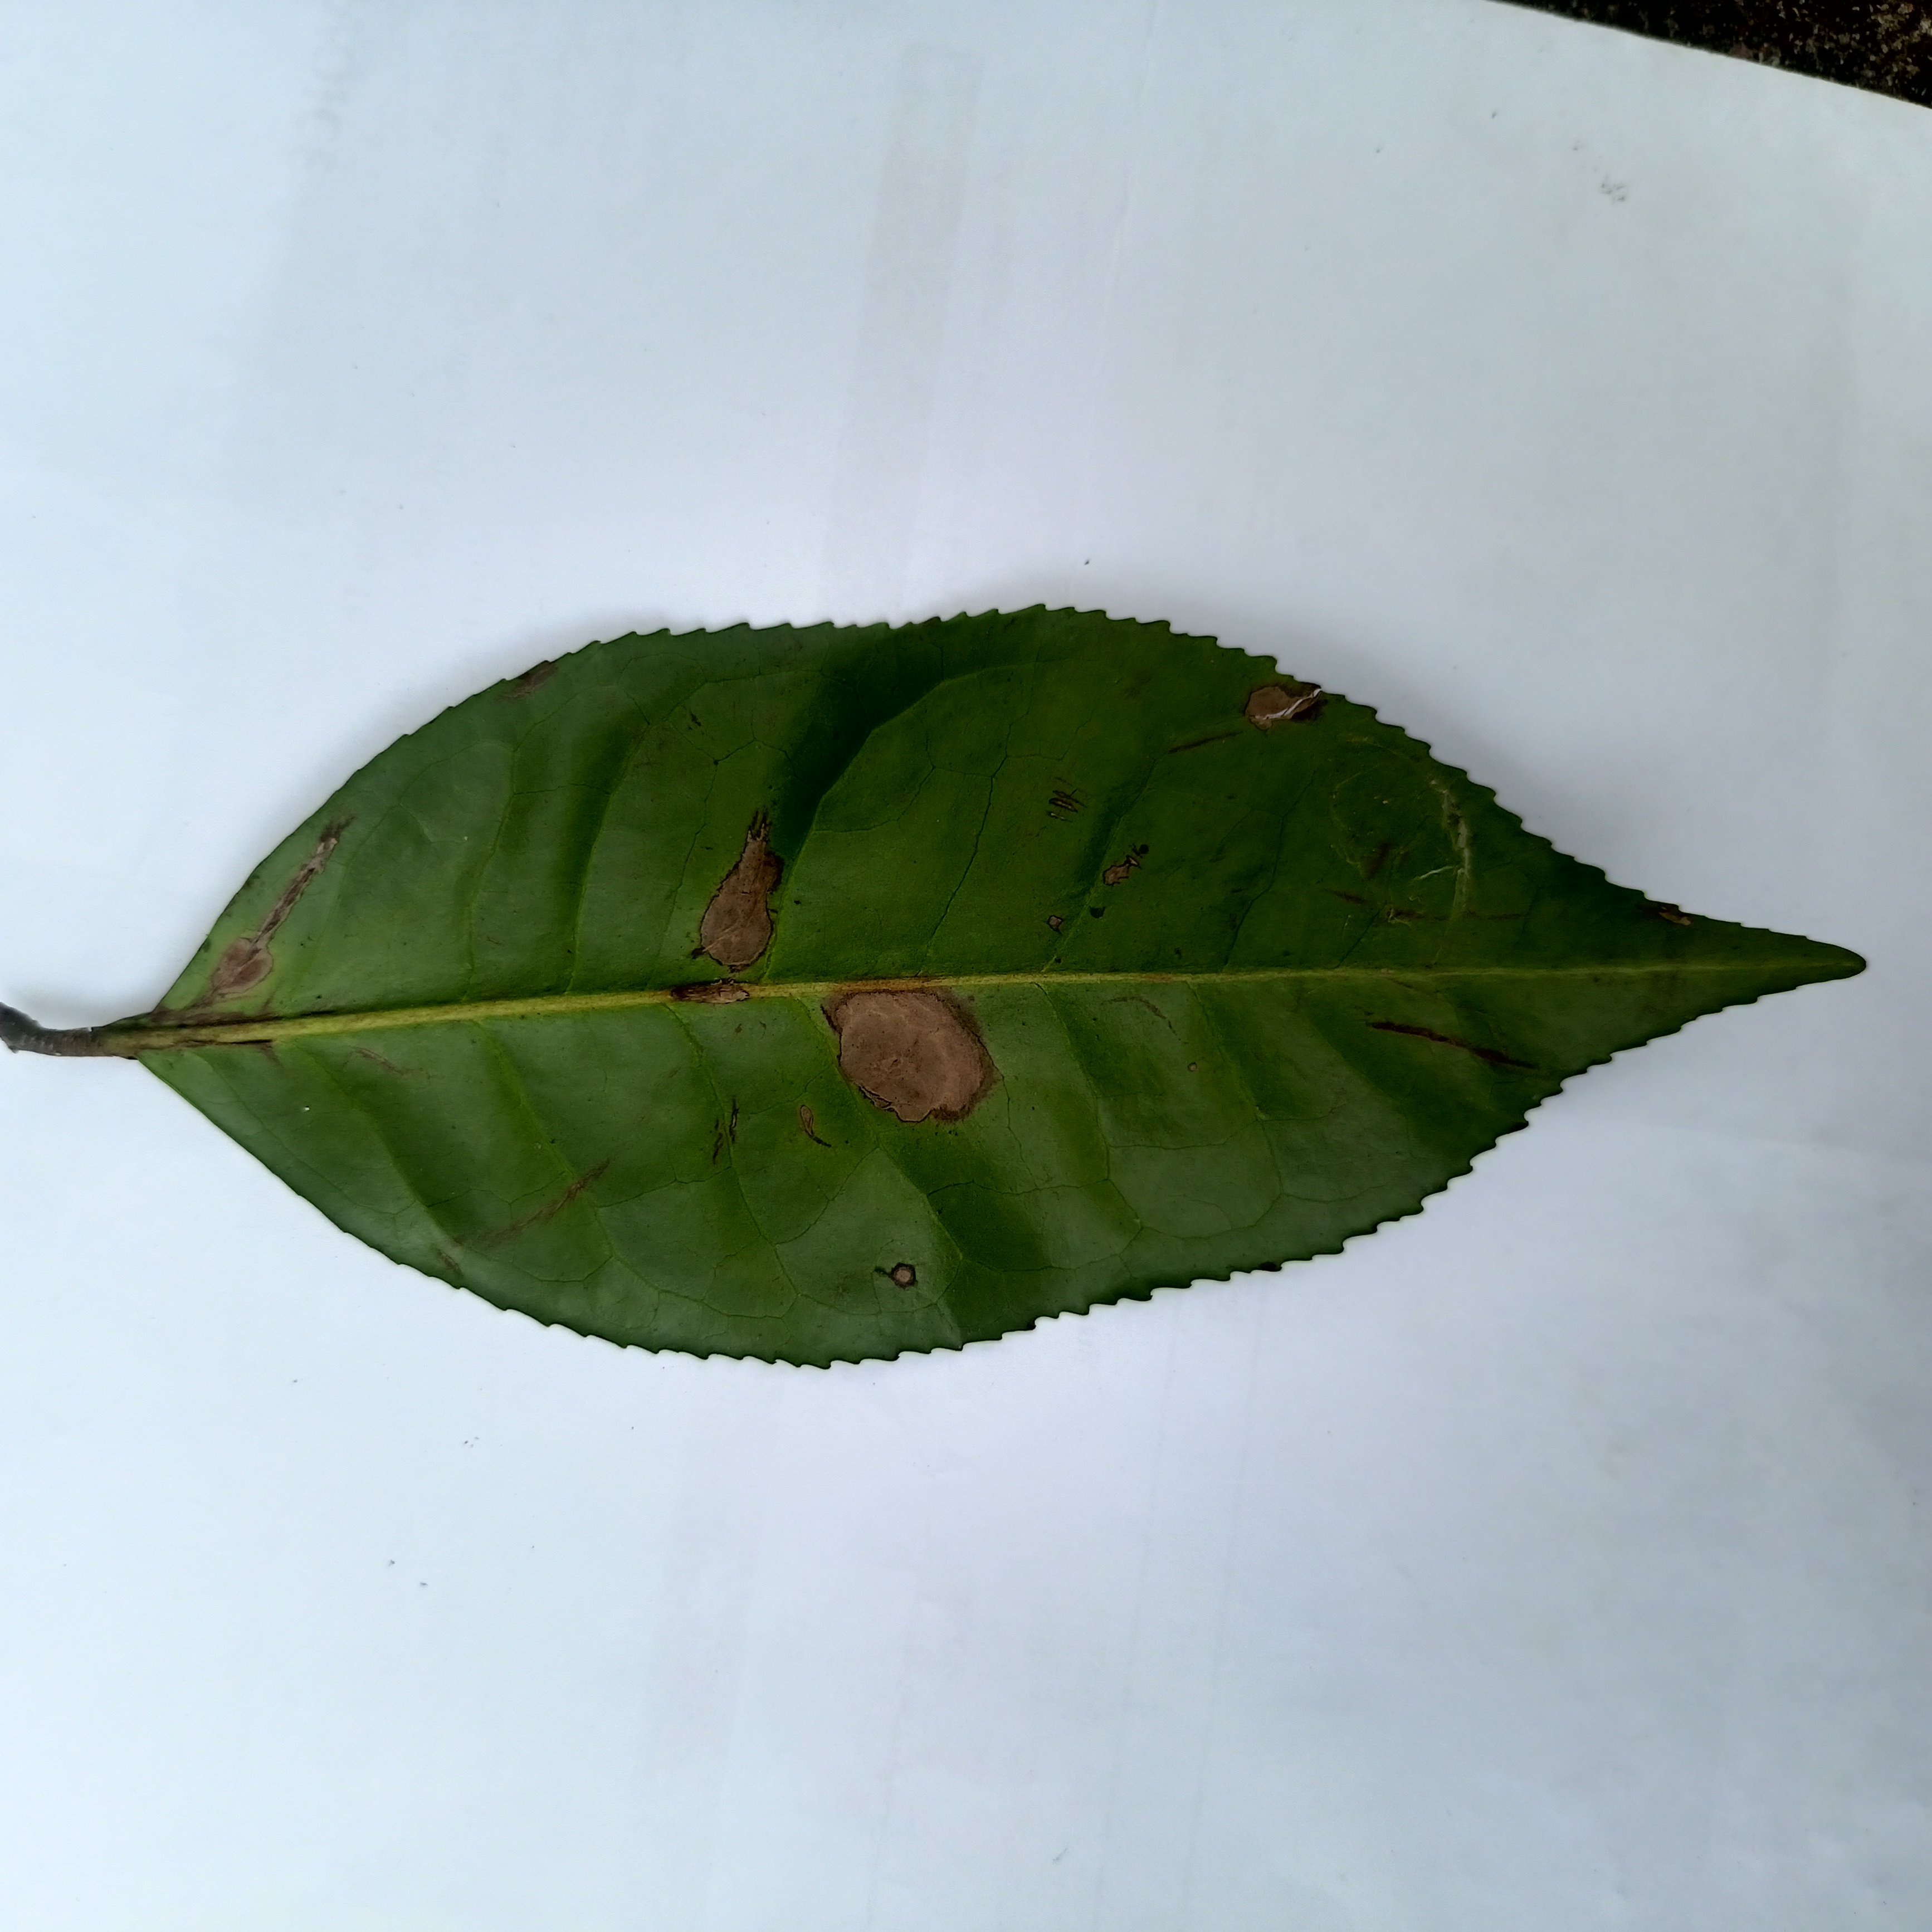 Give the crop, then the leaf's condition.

tea, brown blight
